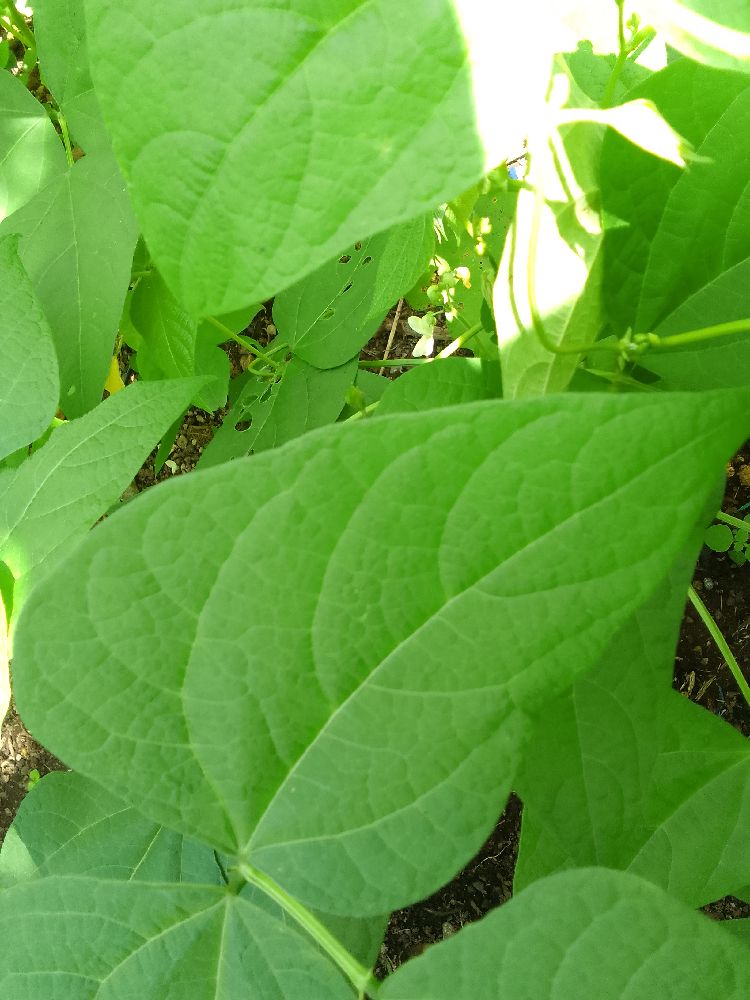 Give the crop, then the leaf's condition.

common bean, healthy
